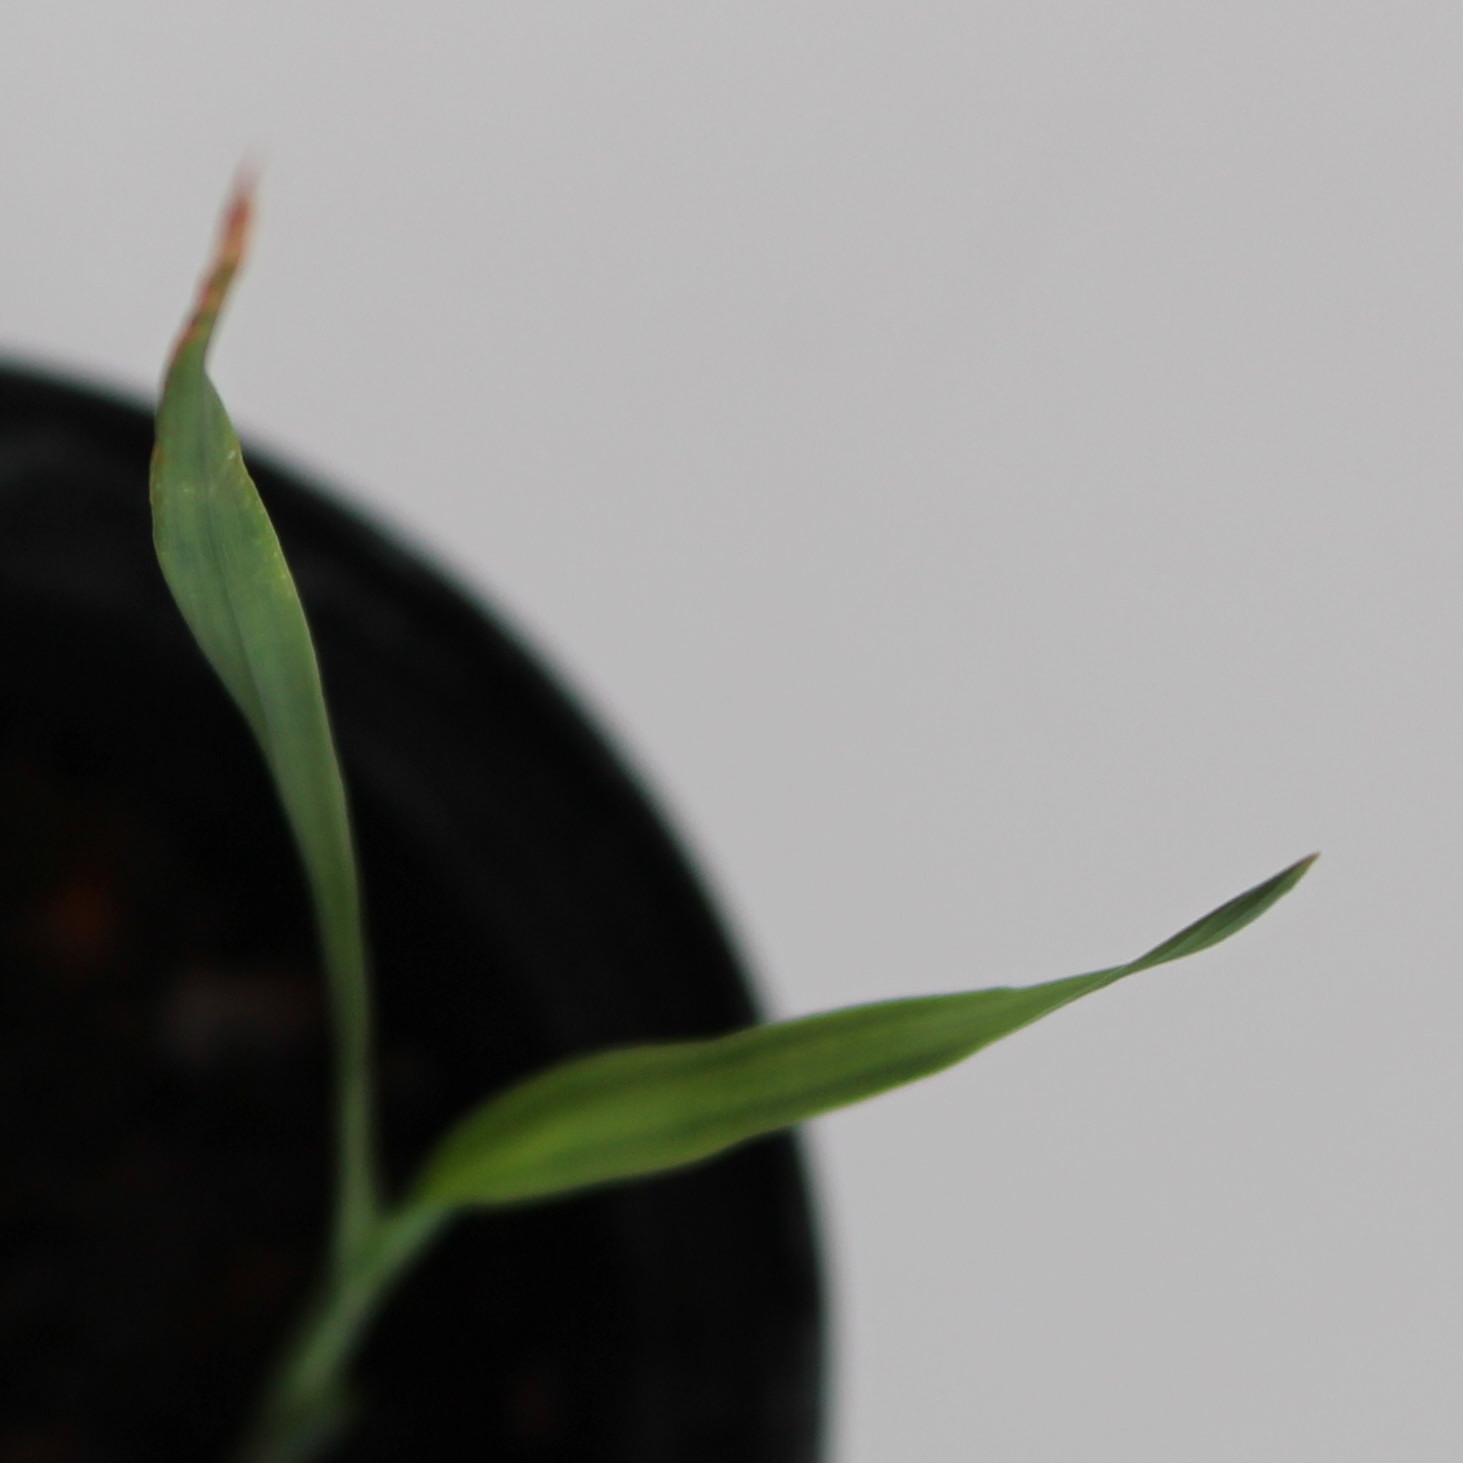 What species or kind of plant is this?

Avena sterilis
